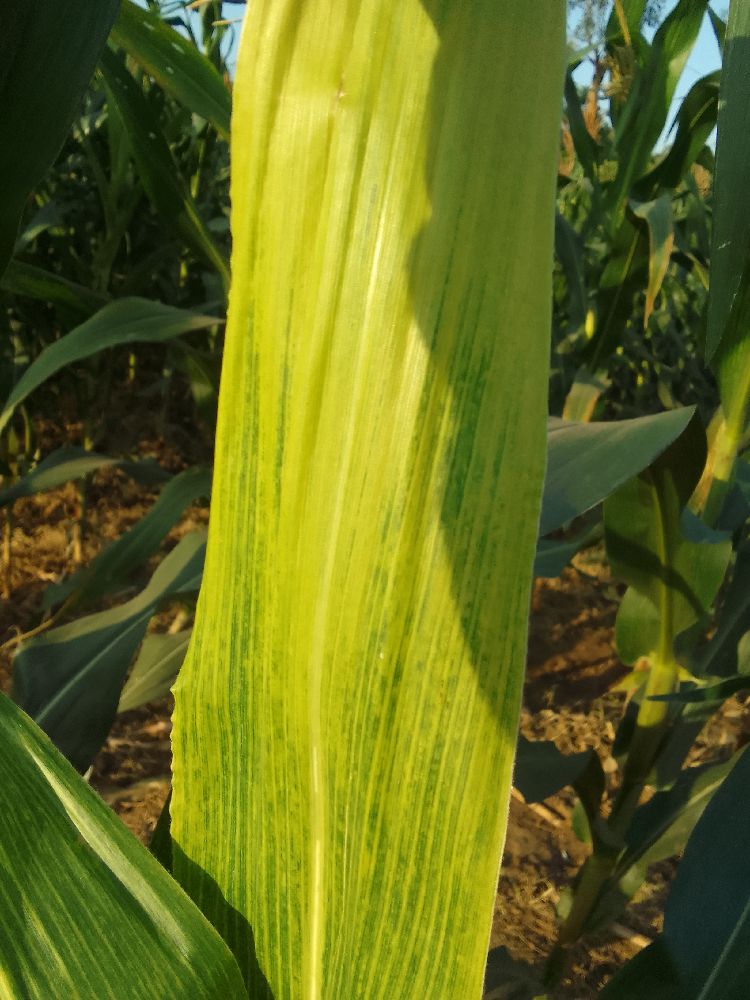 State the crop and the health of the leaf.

maize, maize lethal necrosis
